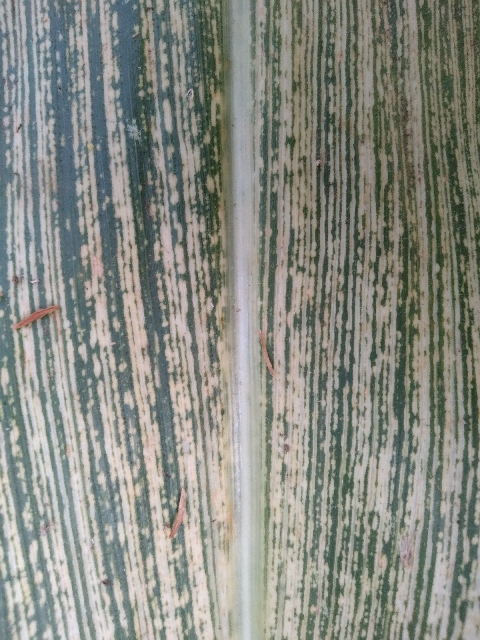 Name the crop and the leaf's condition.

maize, maize streak virus
